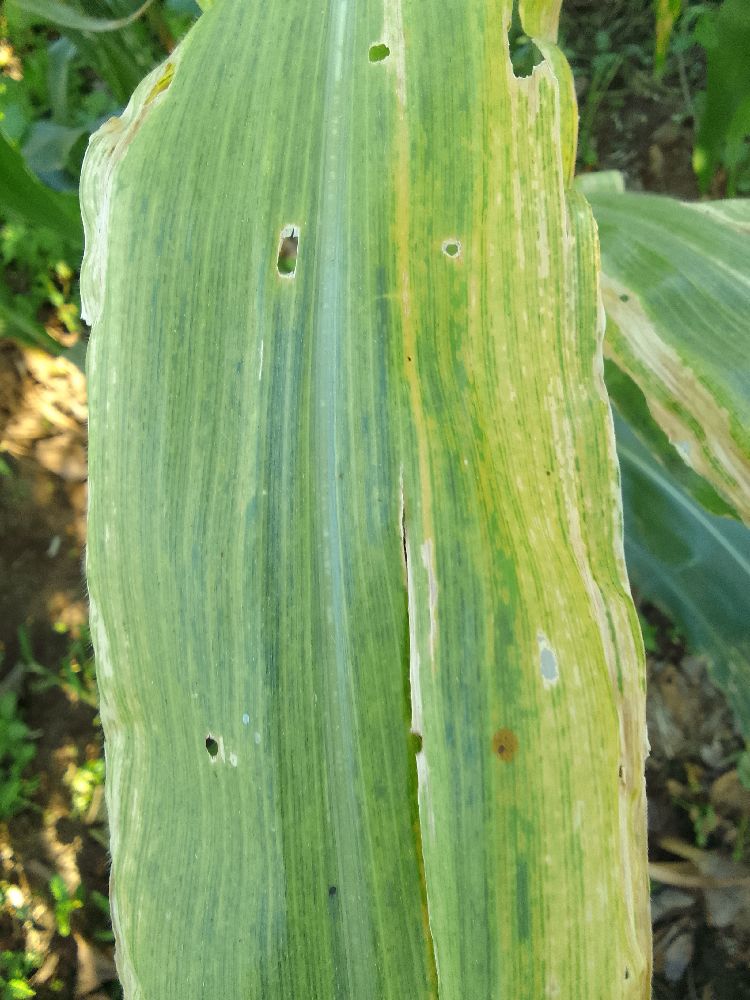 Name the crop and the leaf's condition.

maize, maize lethal necrosis
